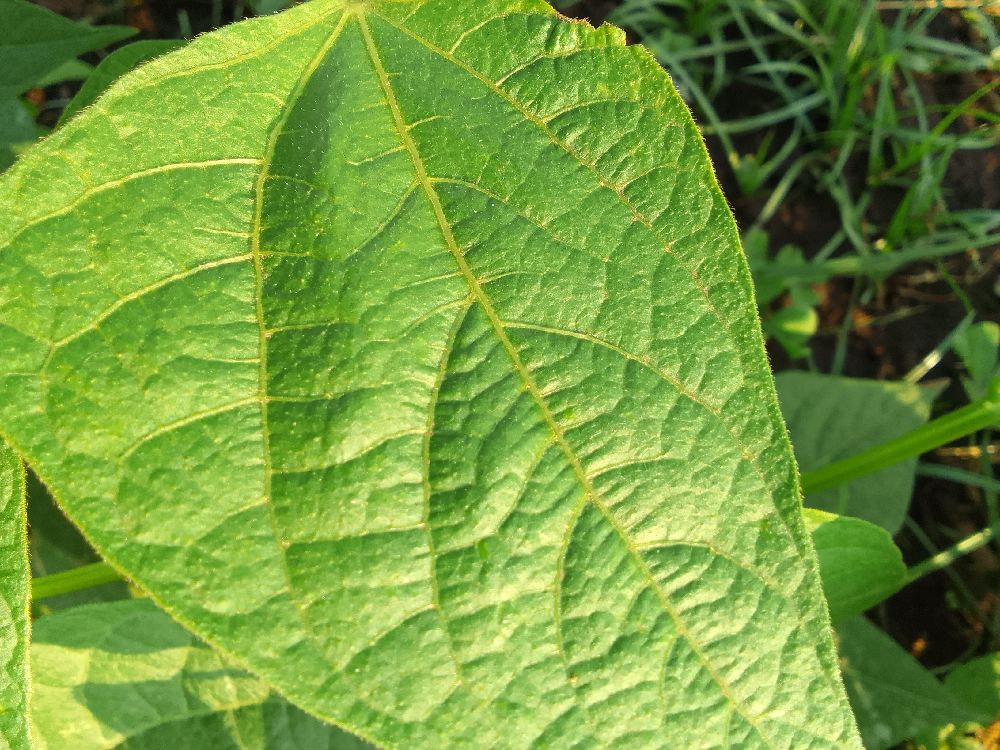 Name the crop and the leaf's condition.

common bean, healthy
